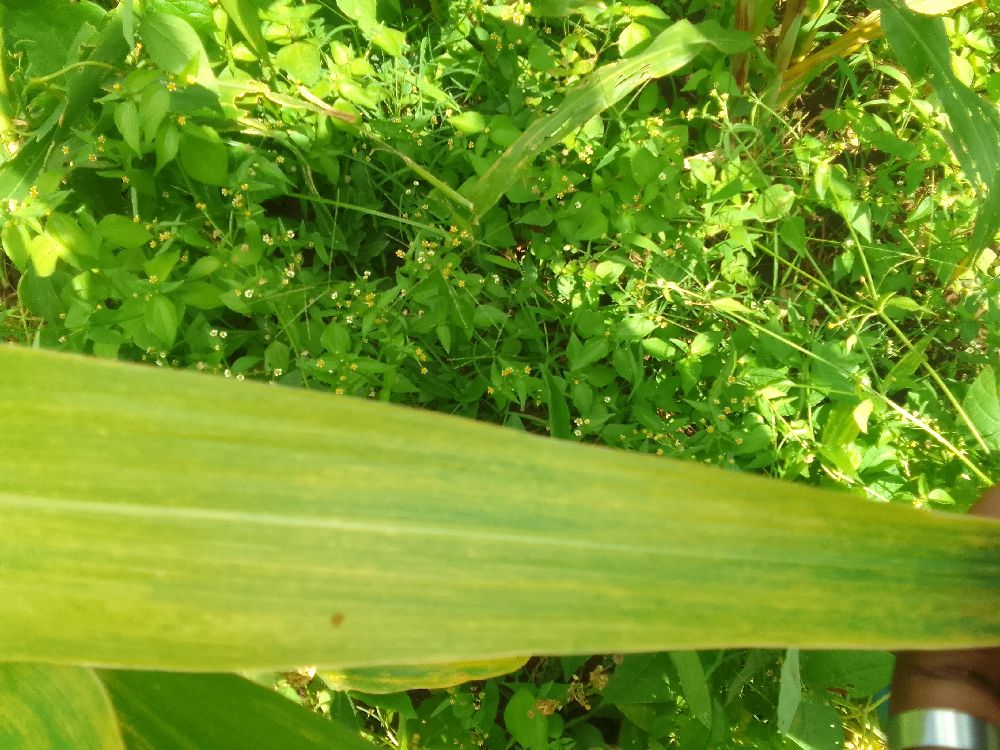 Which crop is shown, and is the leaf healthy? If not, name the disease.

maize, maize lethal necrosis
